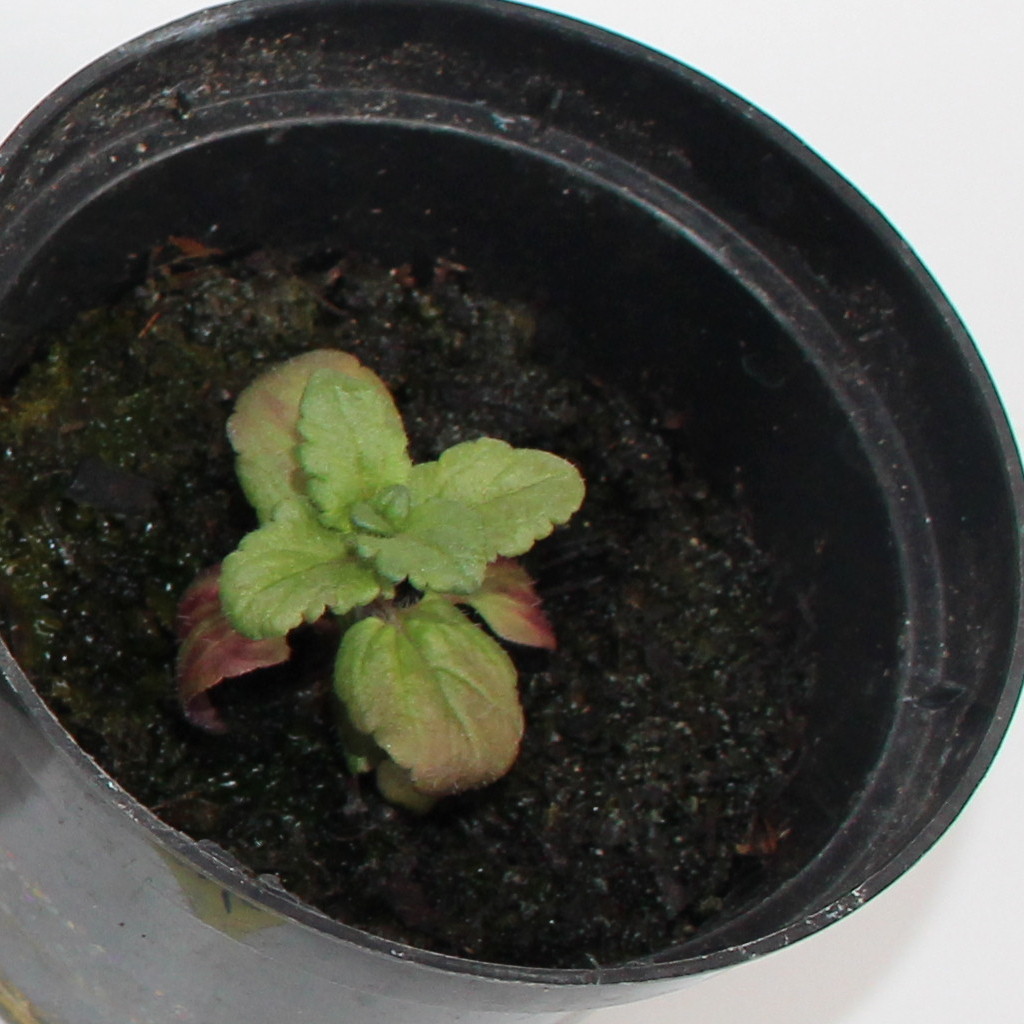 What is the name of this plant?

Veronica persica
